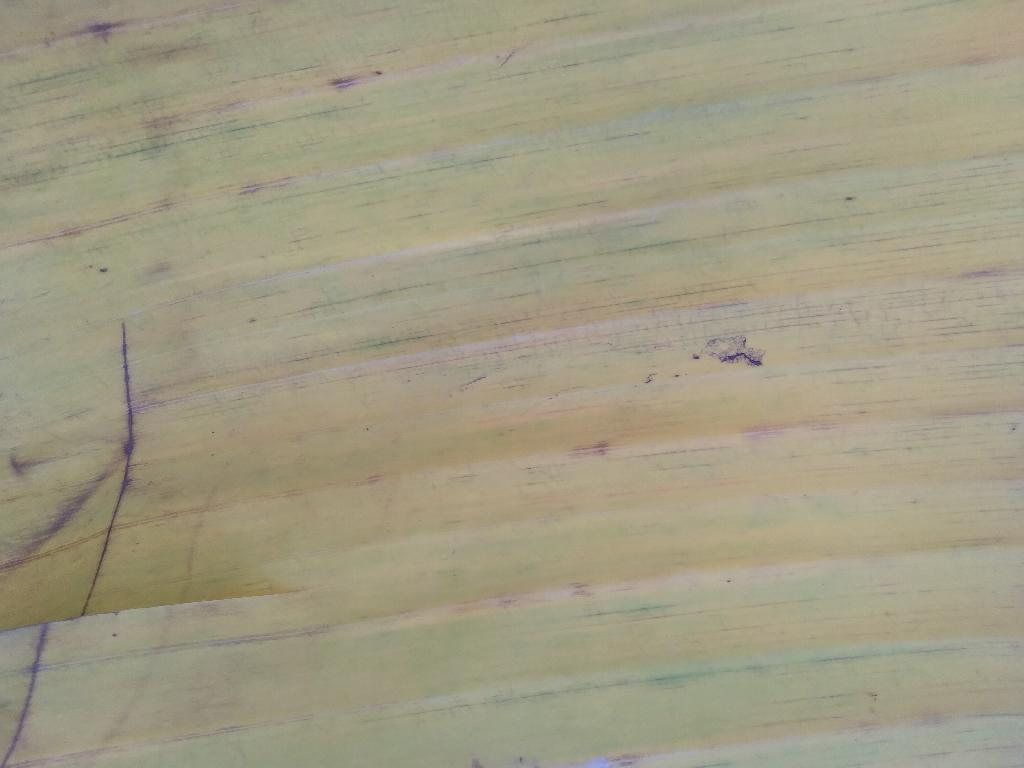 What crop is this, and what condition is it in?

banana, fusarium wilt race 1
